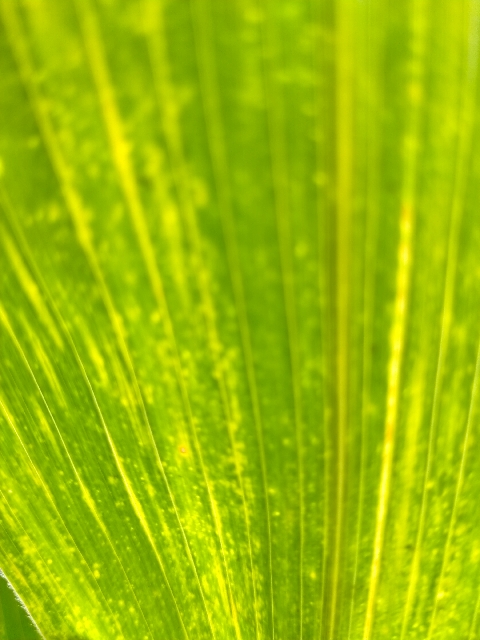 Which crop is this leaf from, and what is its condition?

maize, maize lethal necrosis
